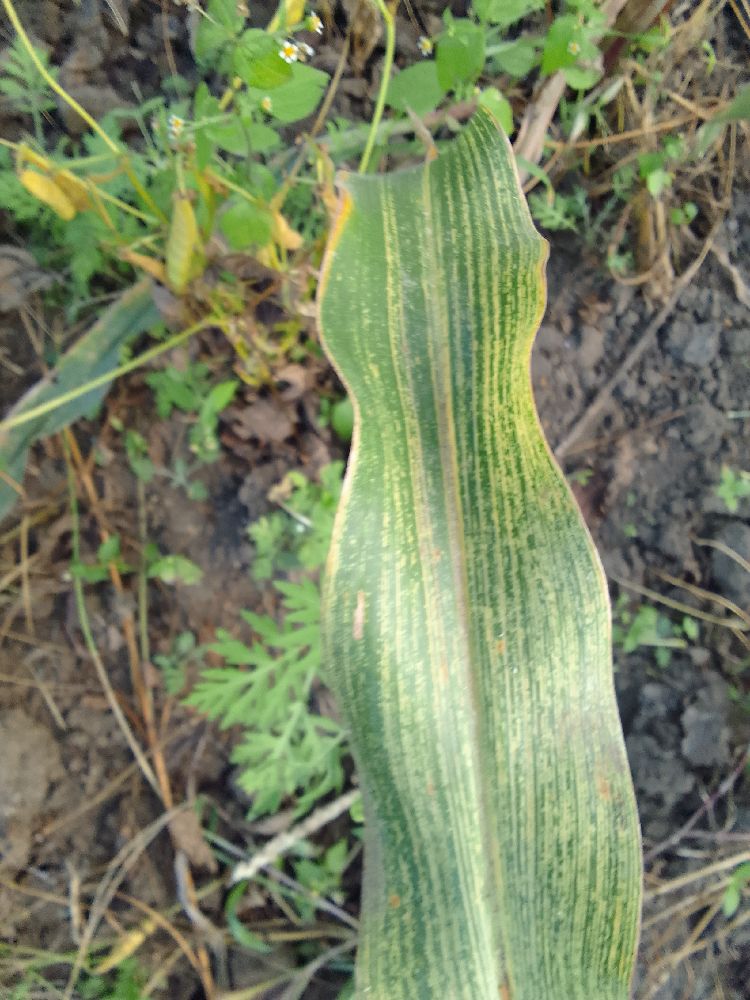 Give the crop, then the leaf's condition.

maize, maize streak virus
